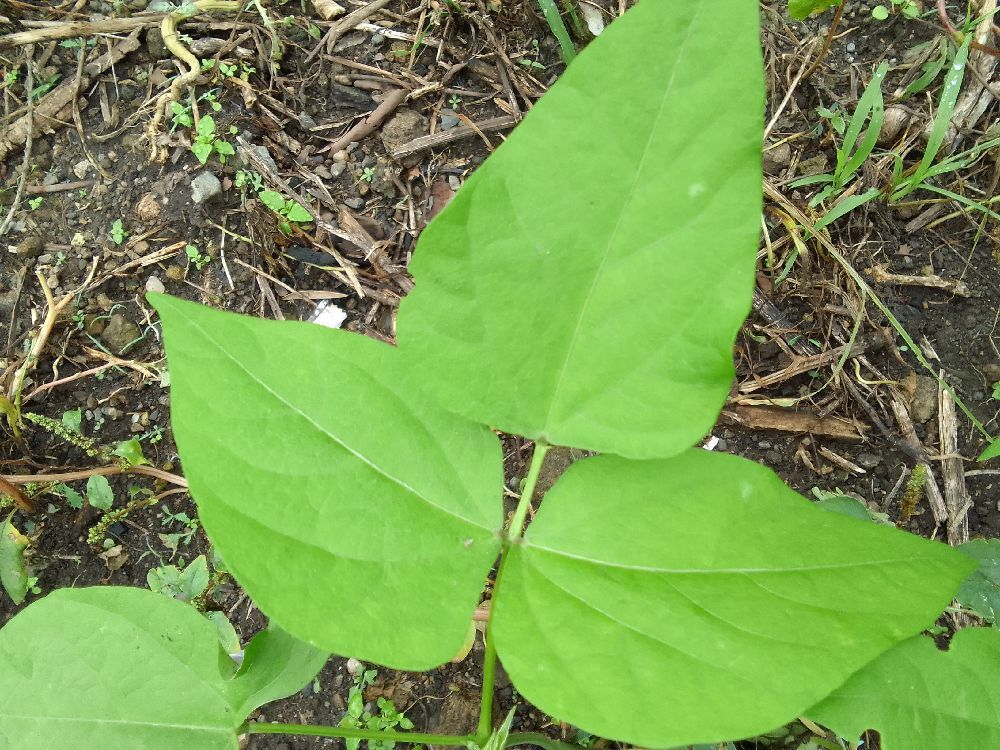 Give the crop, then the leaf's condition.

common bean, healthy
